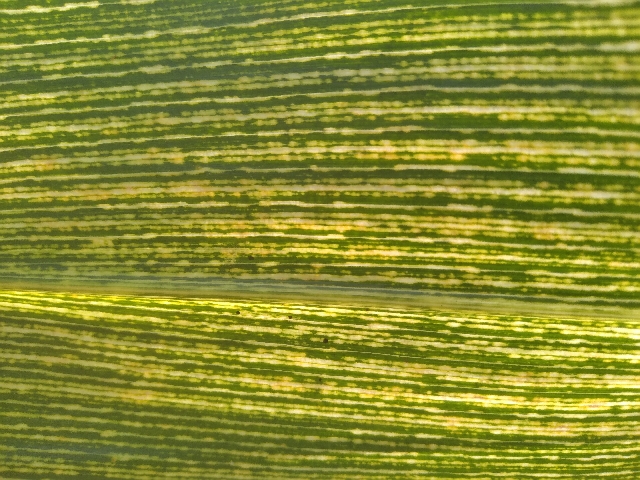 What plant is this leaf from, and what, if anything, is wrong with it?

maize, maize streak virus
